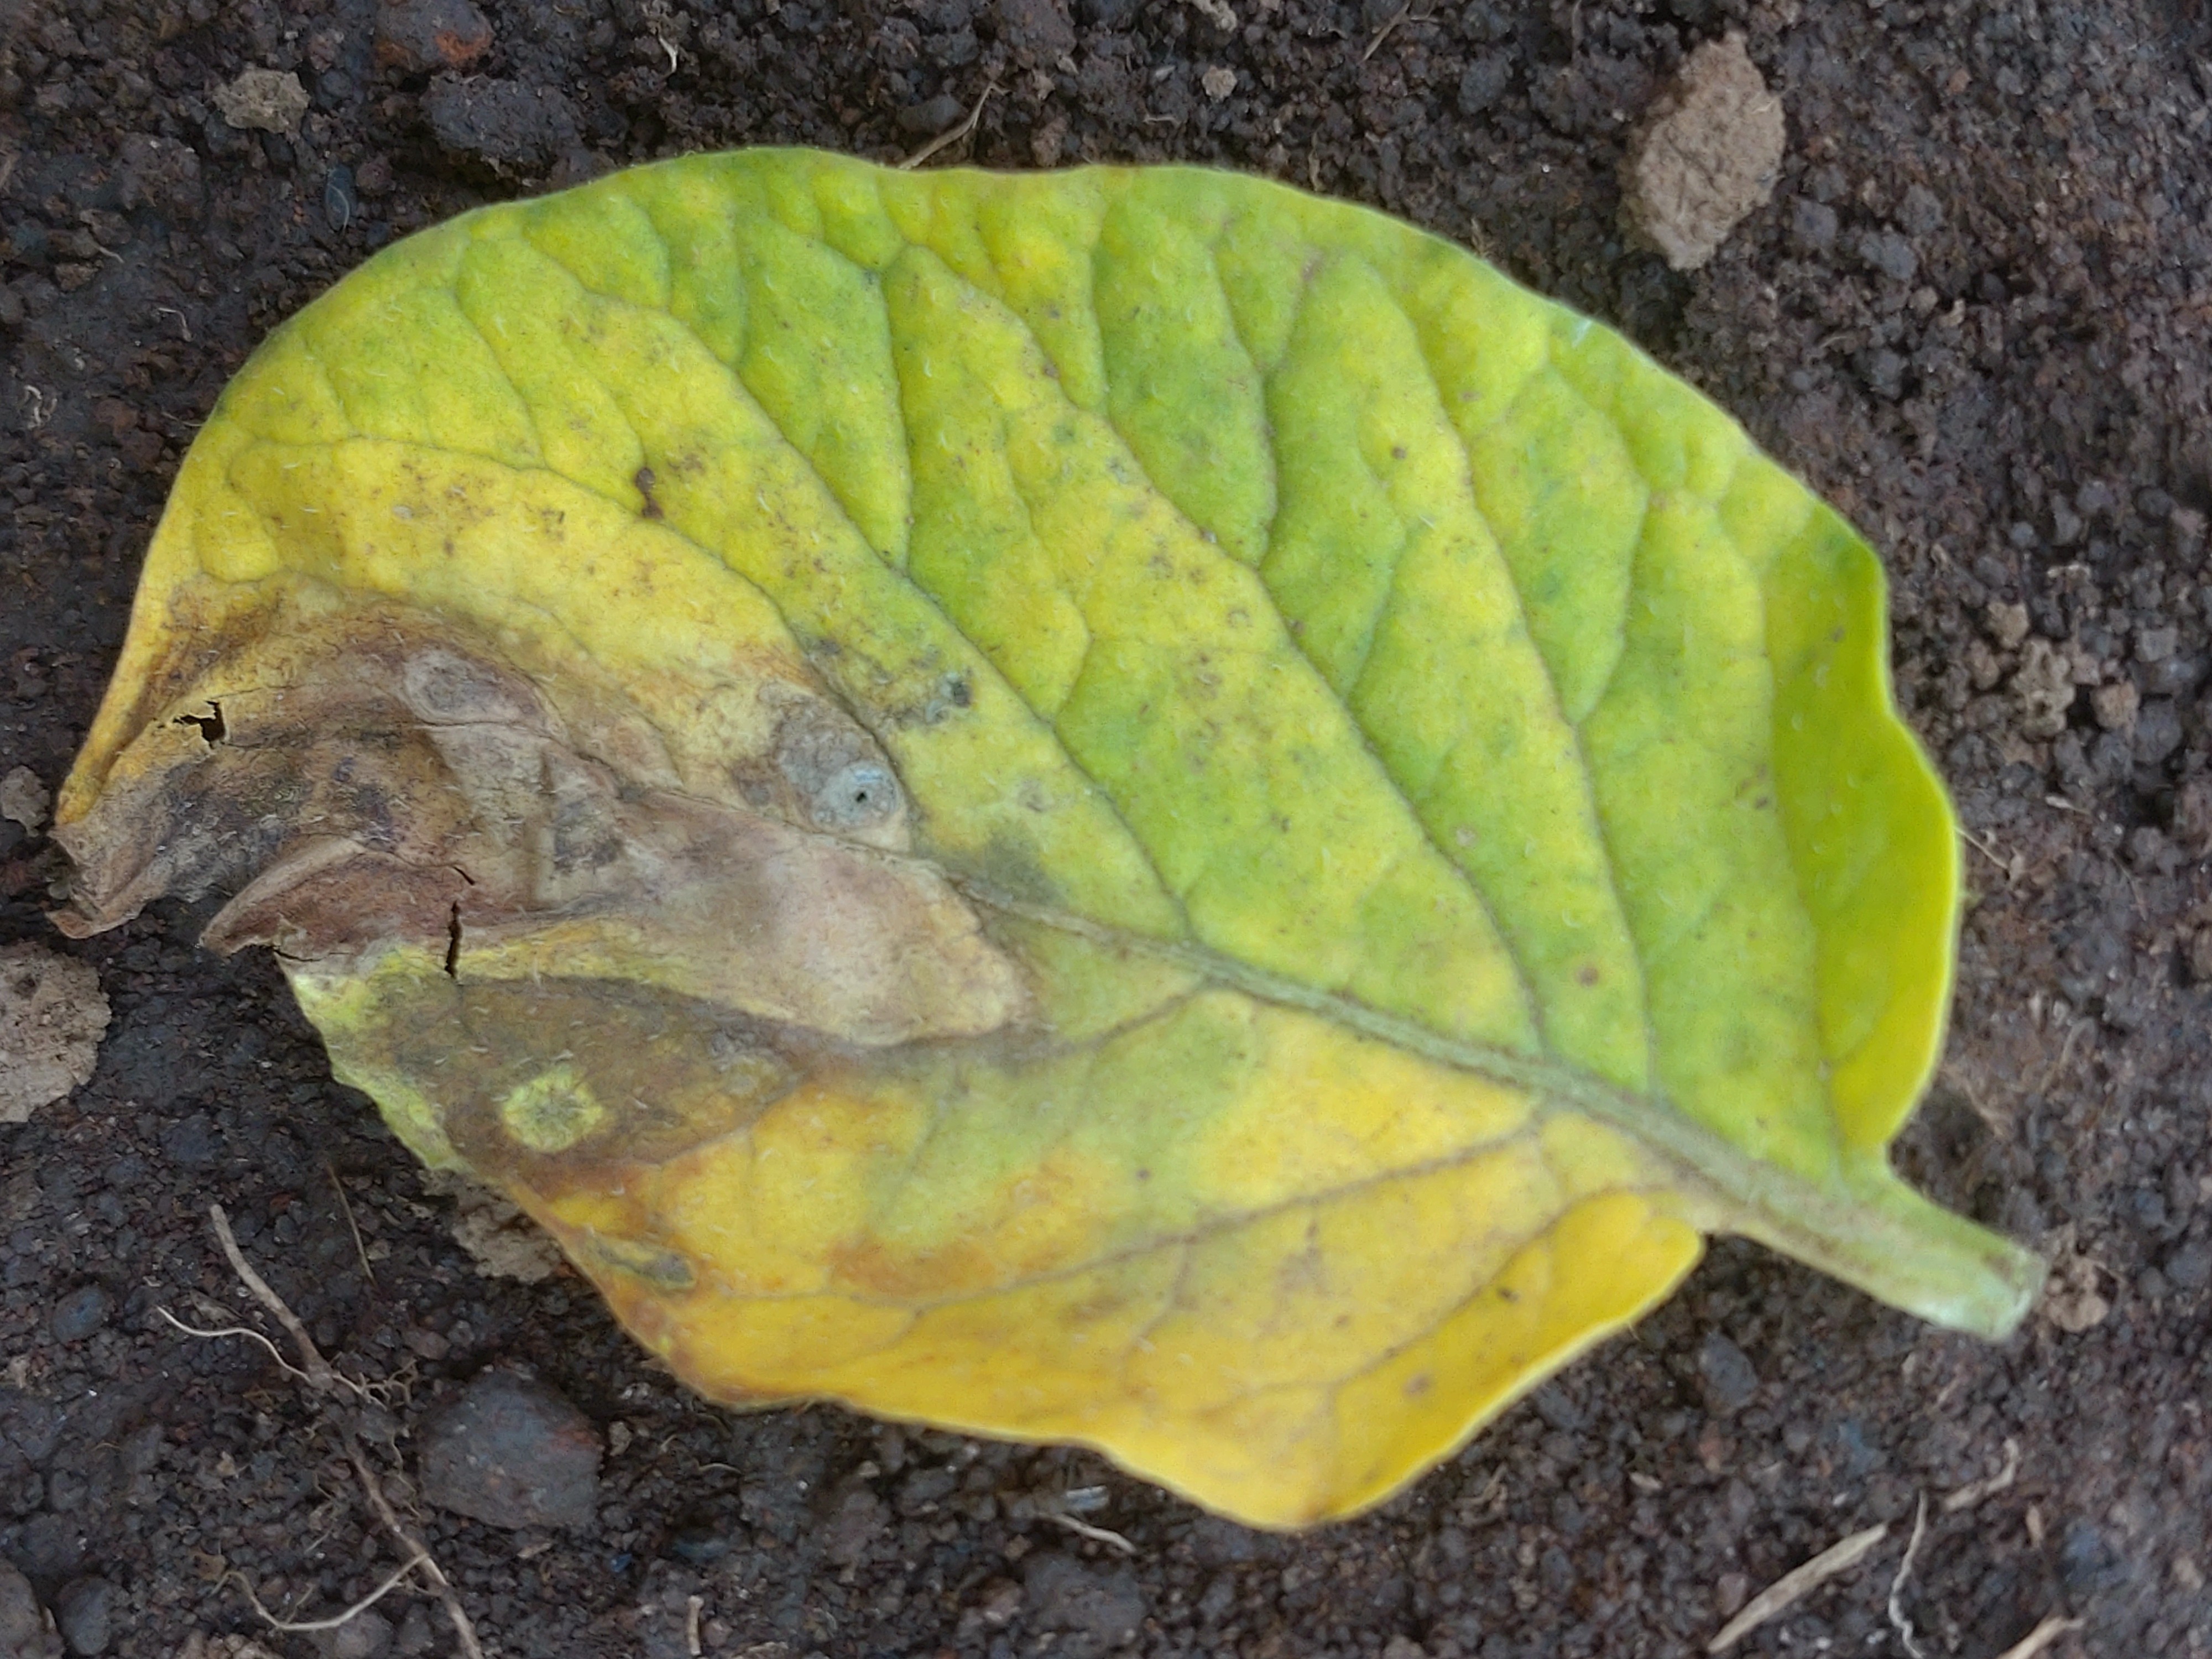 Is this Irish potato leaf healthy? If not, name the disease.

late blight
